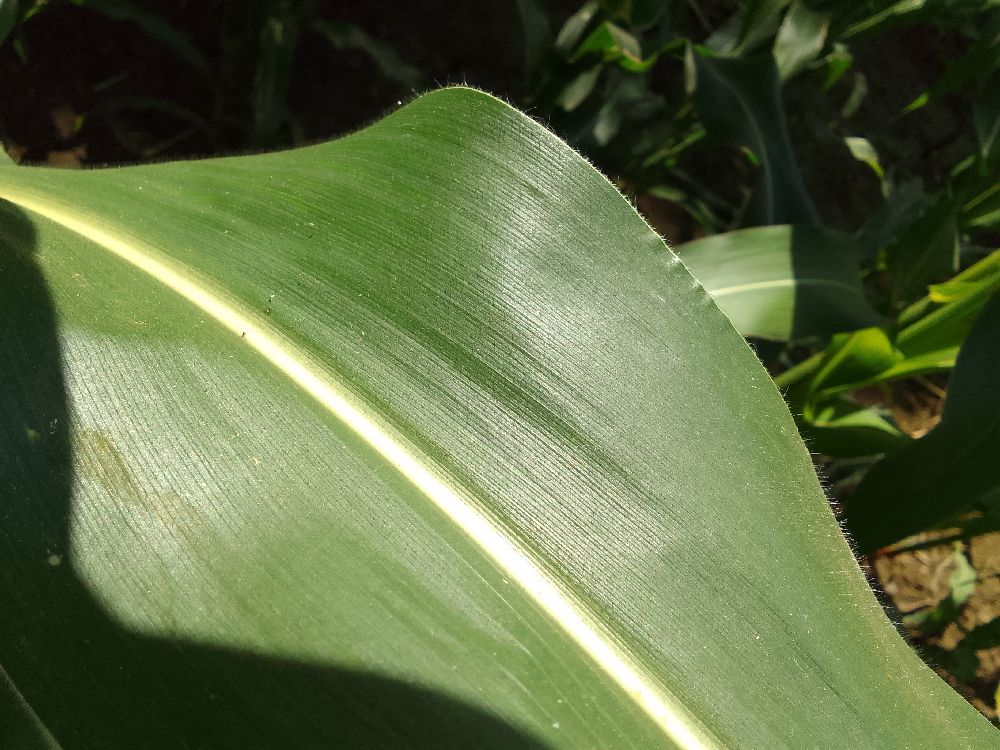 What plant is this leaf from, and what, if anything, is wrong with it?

maize, healthy
